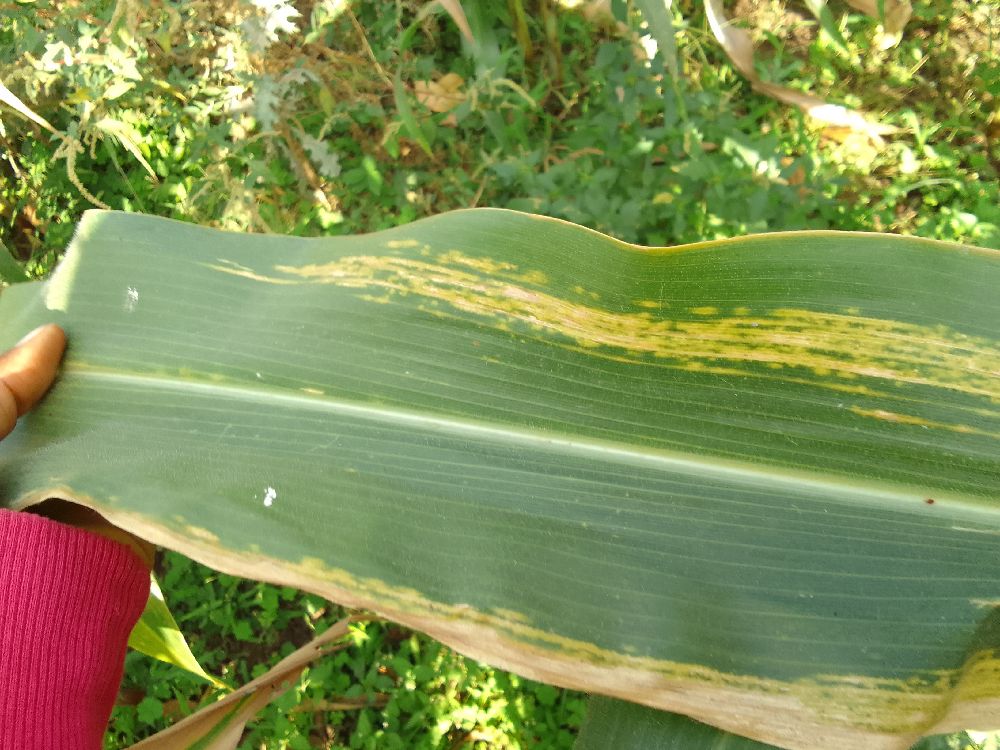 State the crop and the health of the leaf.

maize, maize lethal necrosis
